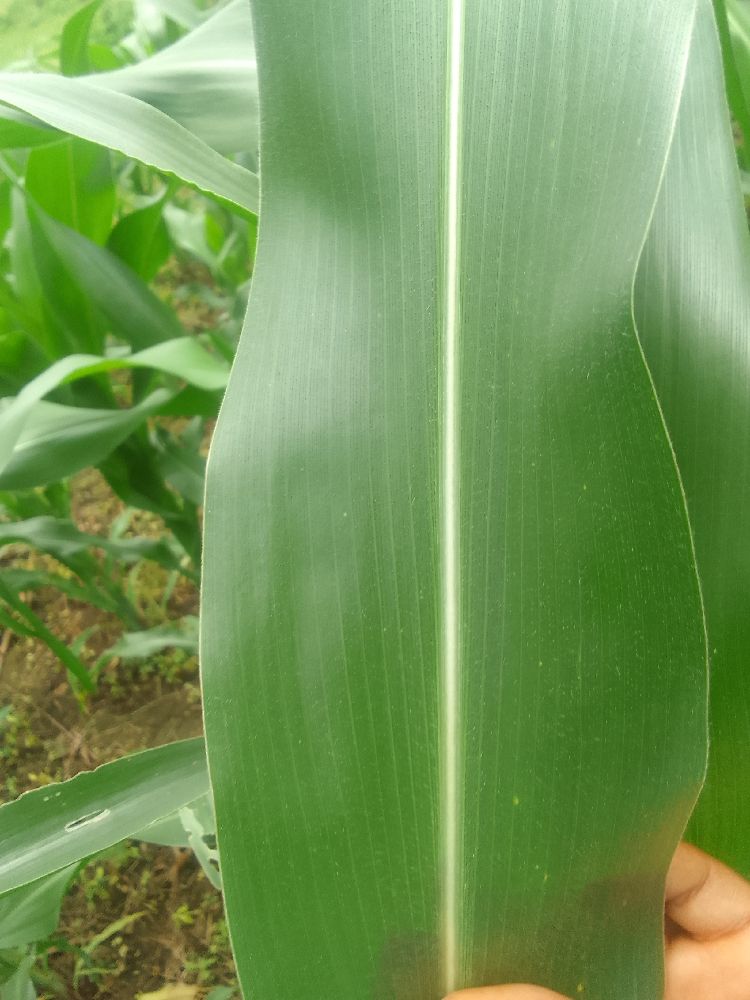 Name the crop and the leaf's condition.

maize, healthy
